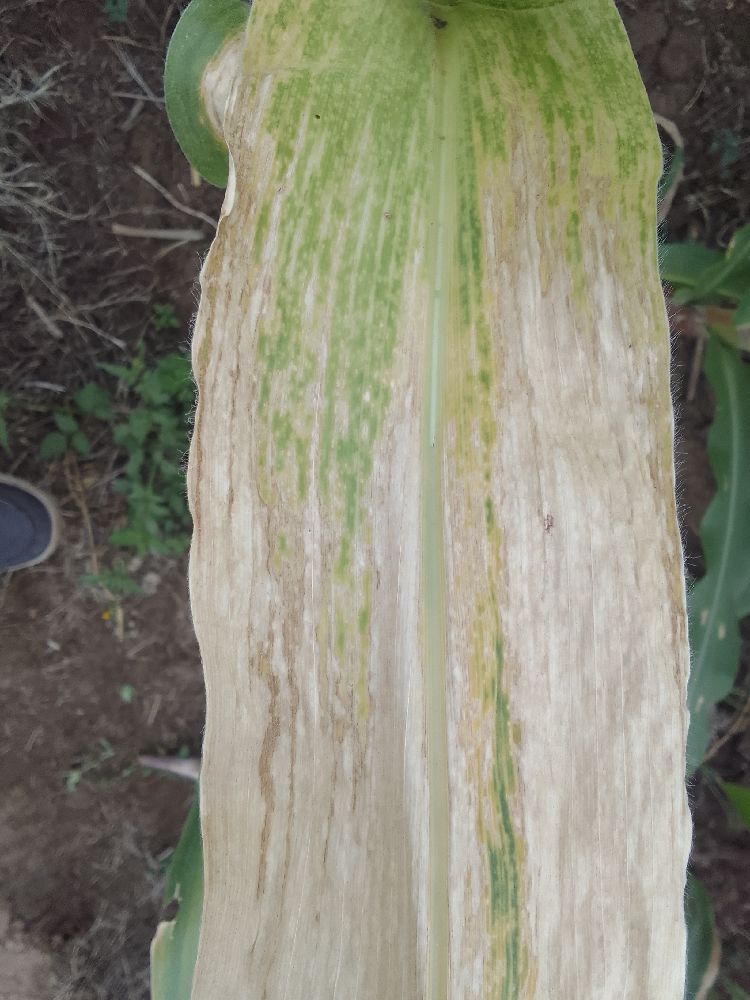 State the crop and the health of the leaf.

maize, maize lethal necrosis
